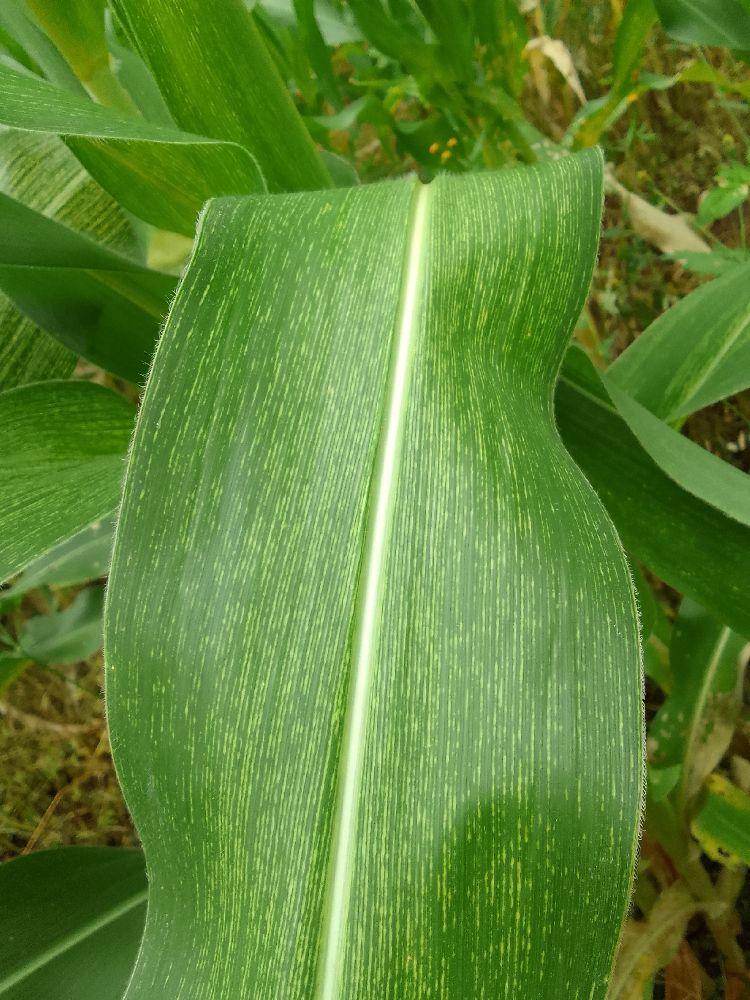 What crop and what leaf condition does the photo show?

maize, maize streak virus
